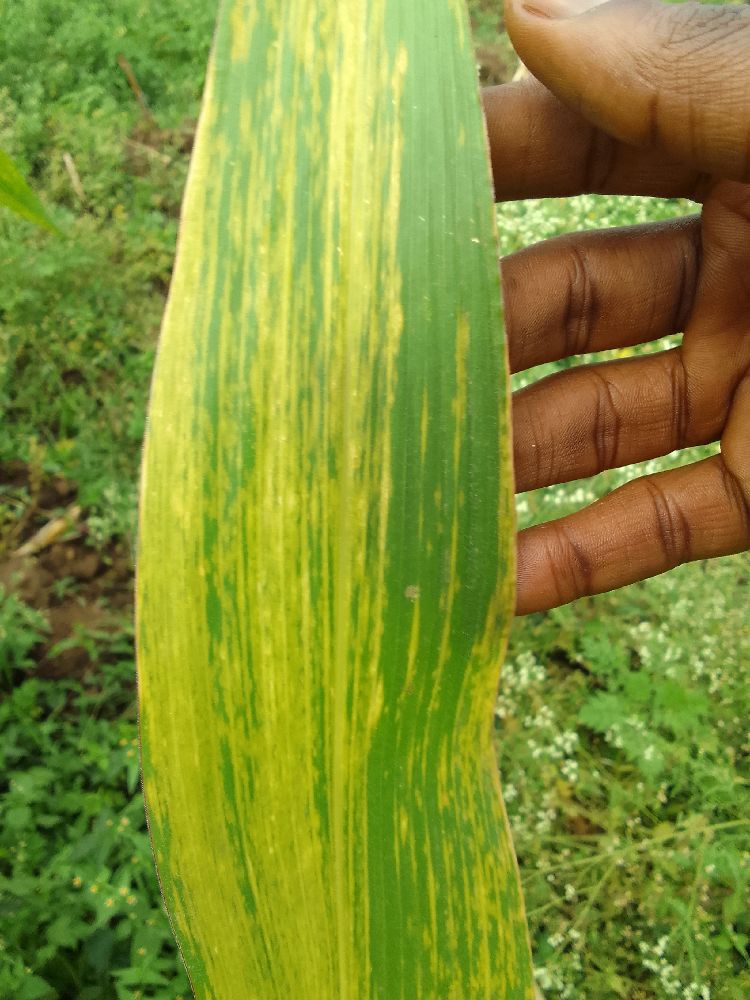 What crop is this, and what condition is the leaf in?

maize, maize lethal necrosis
